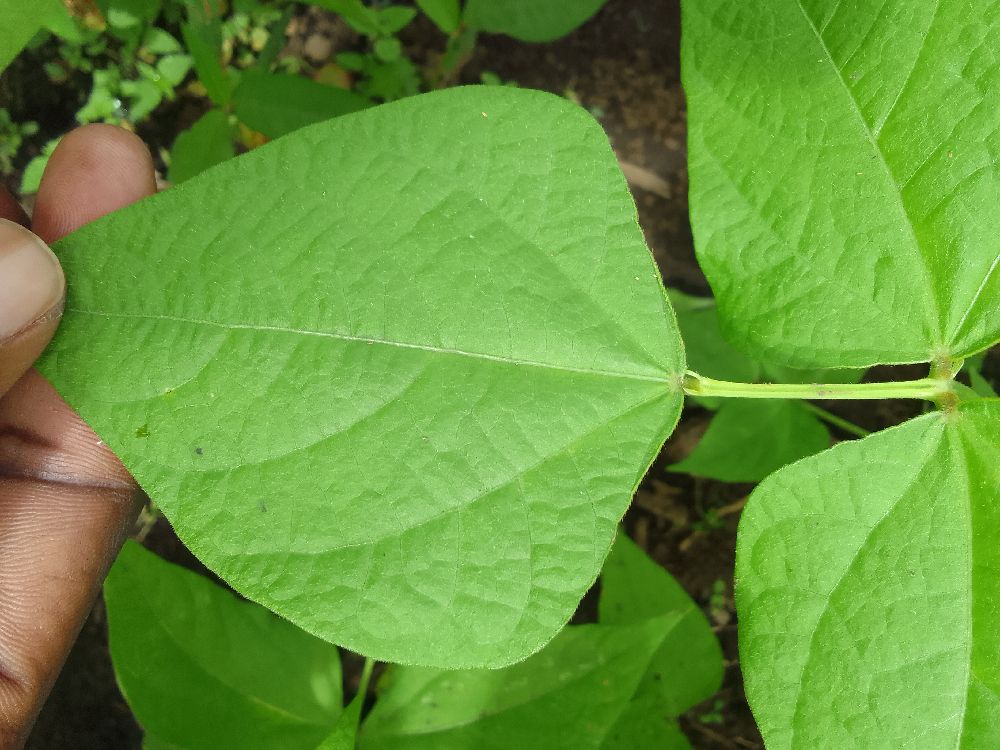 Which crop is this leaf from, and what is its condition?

common bean, healthy
